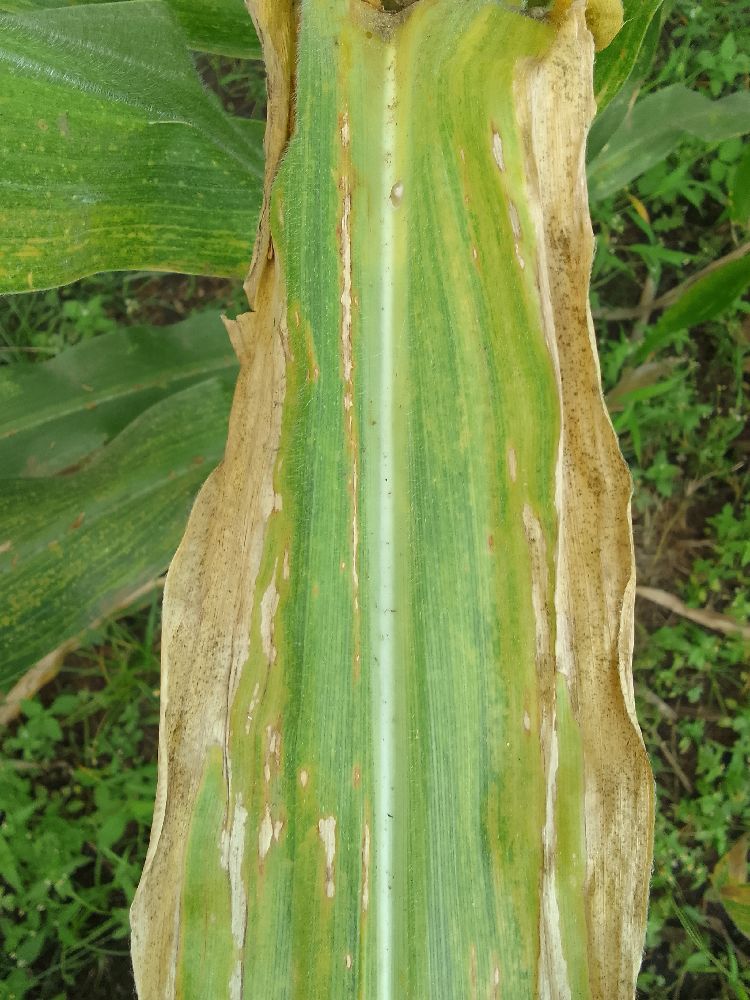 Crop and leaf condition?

maize, maize lethal necrosis
